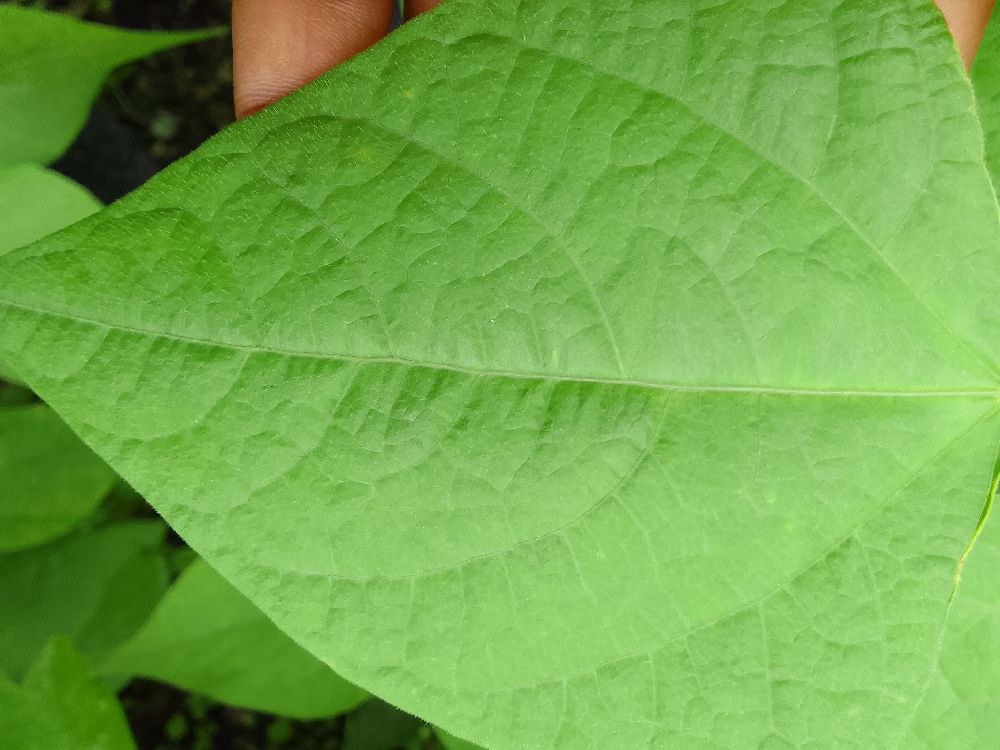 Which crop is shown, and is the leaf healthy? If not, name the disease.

common bean, healthy
